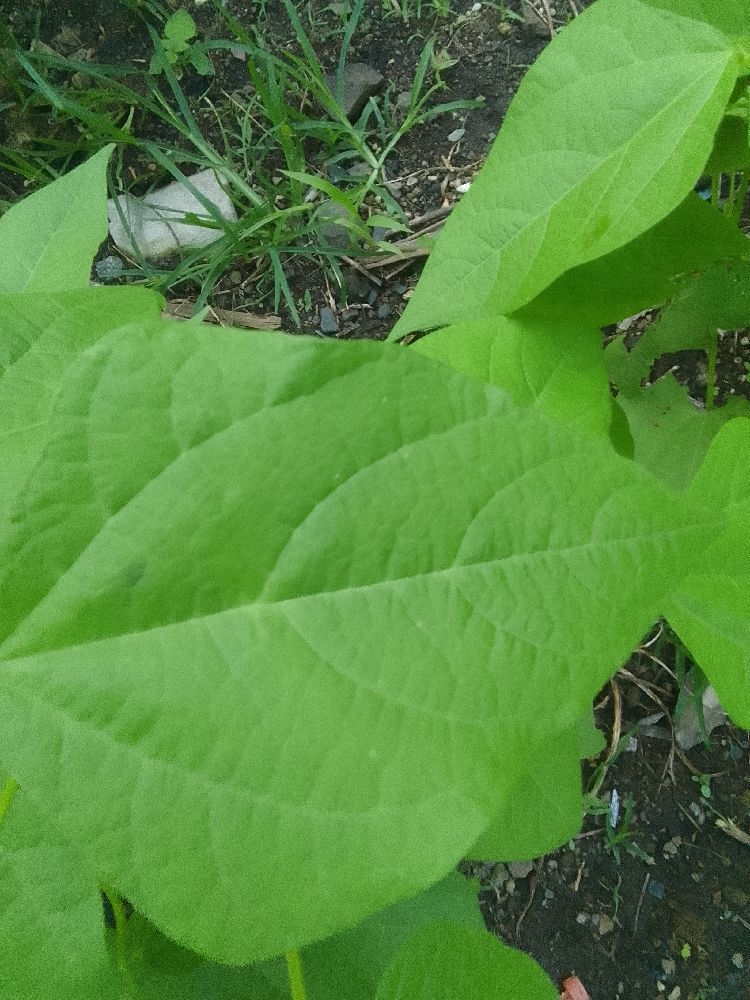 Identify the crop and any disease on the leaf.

common bean, healthy
